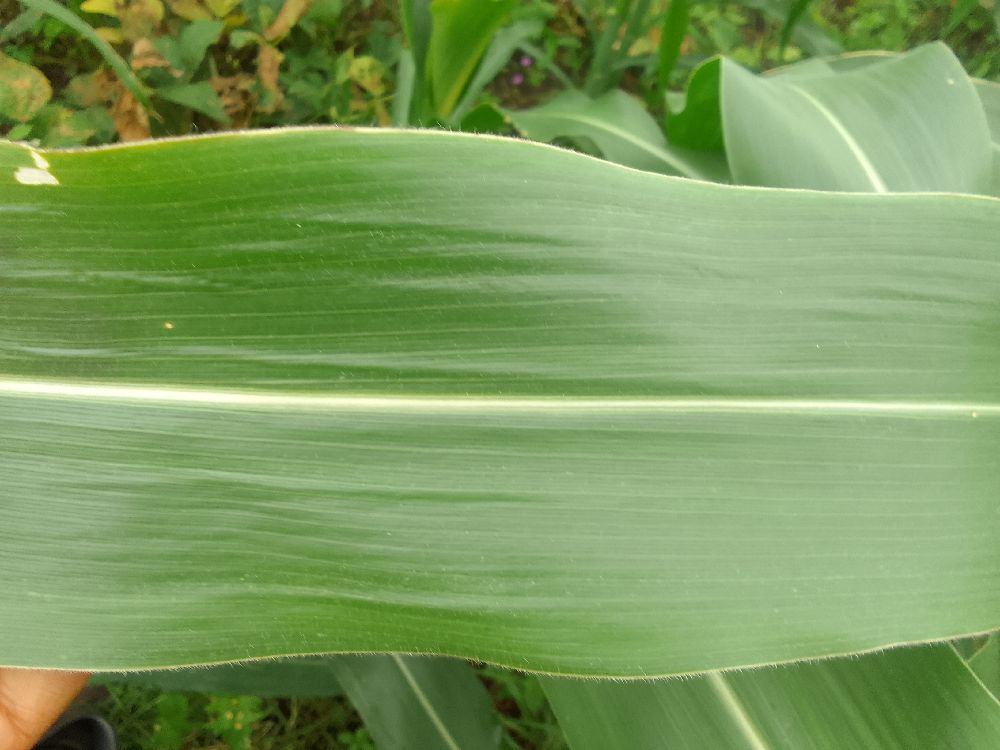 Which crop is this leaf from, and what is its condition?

maize, healthy
